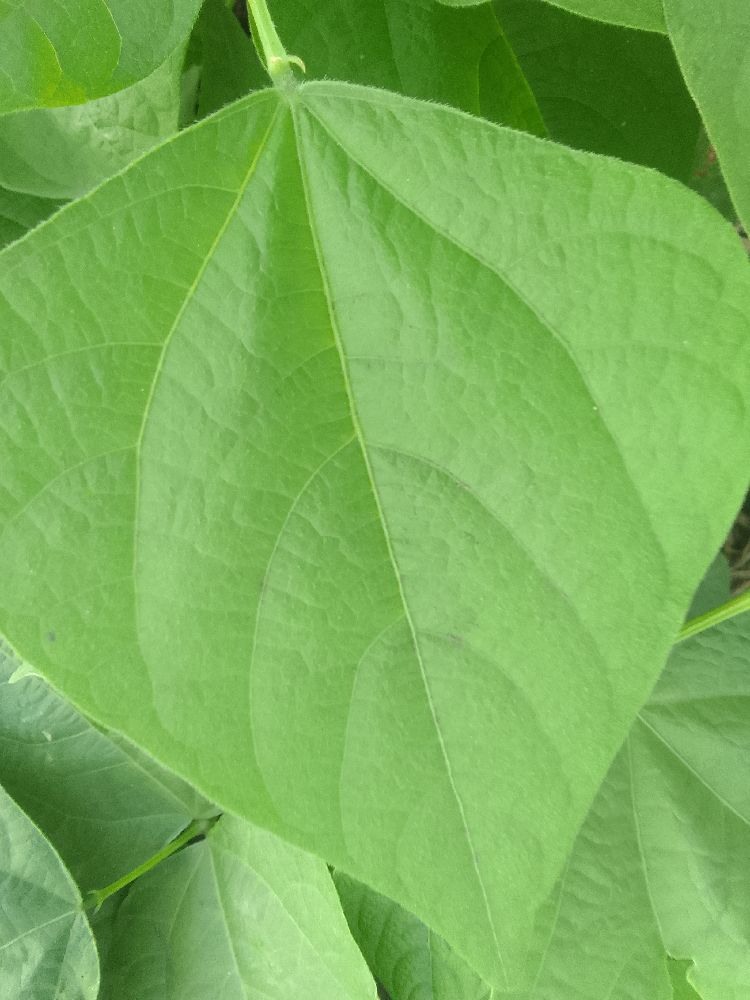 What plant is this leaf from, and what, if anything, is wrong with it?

common bean, healthy
